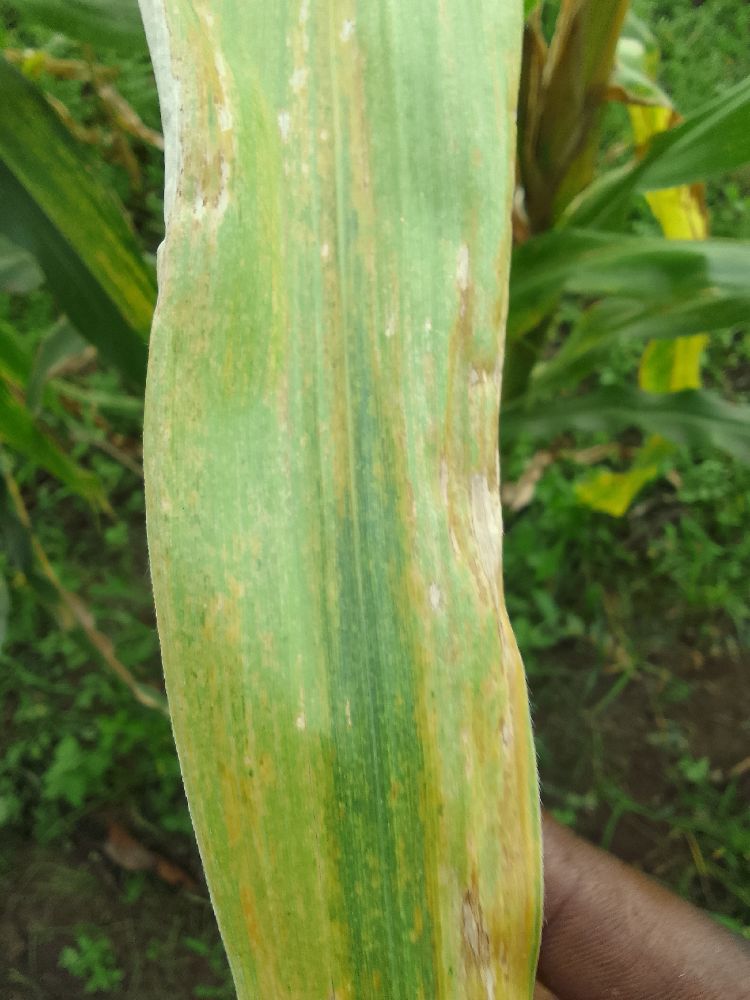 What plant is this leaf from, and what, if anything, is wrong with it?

maize, maize lethal necrosis
